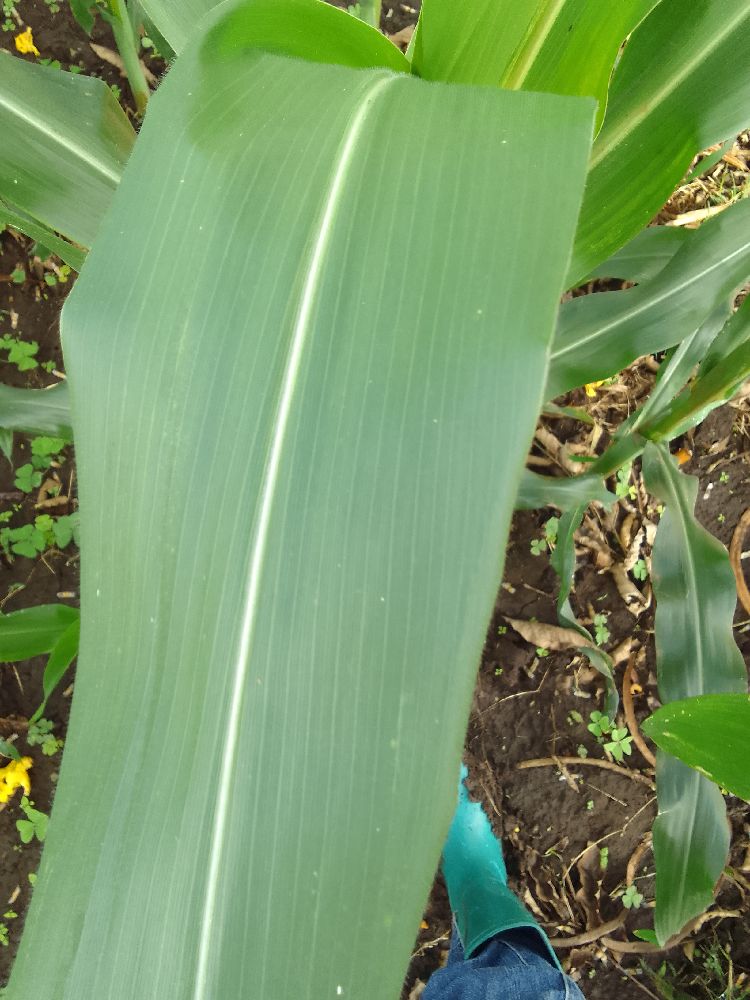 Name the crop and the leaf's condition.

maize, healthy
